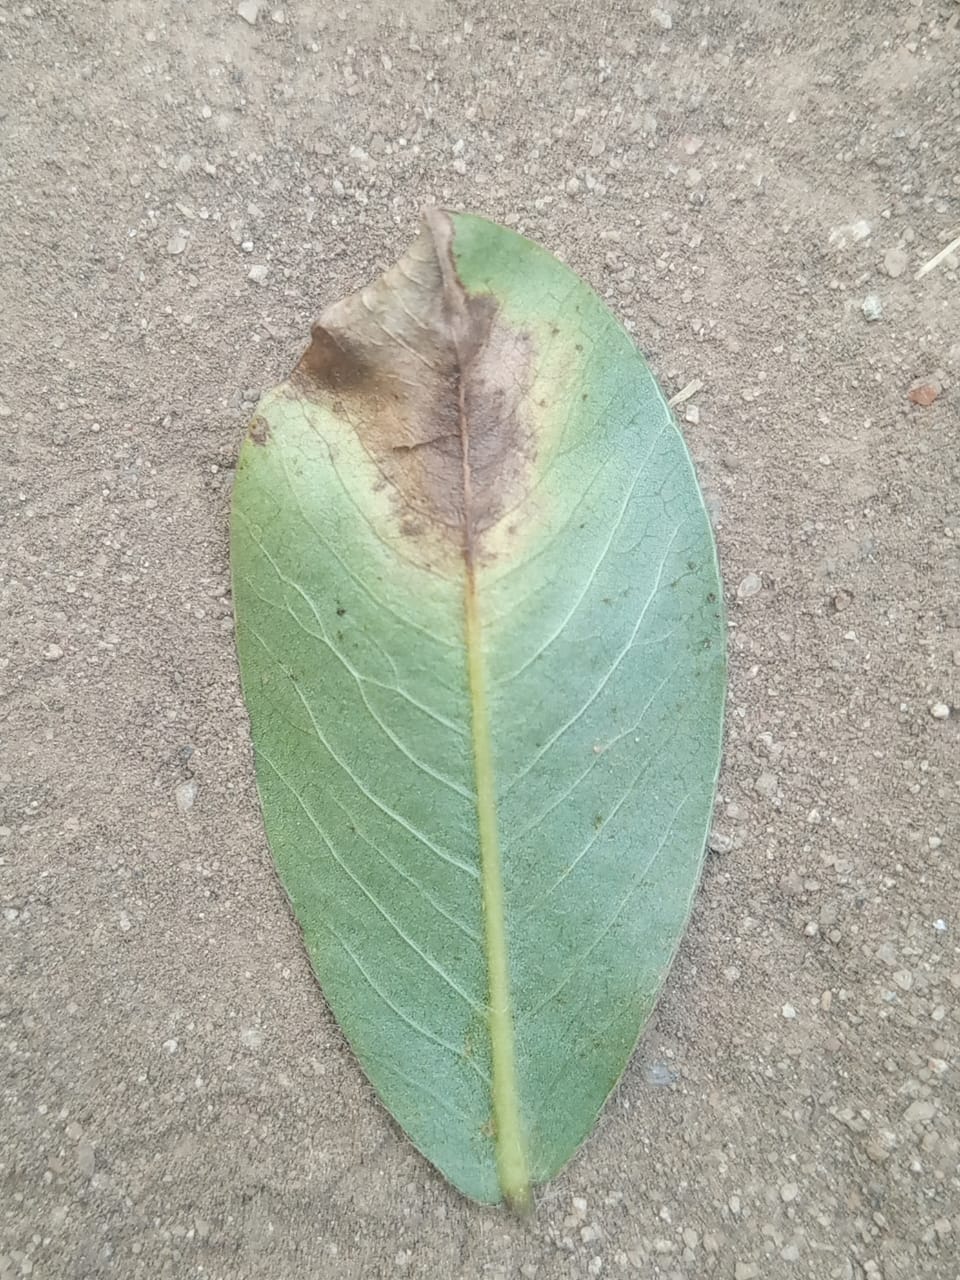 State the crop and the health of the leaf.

peanut, phoma arachidicola
